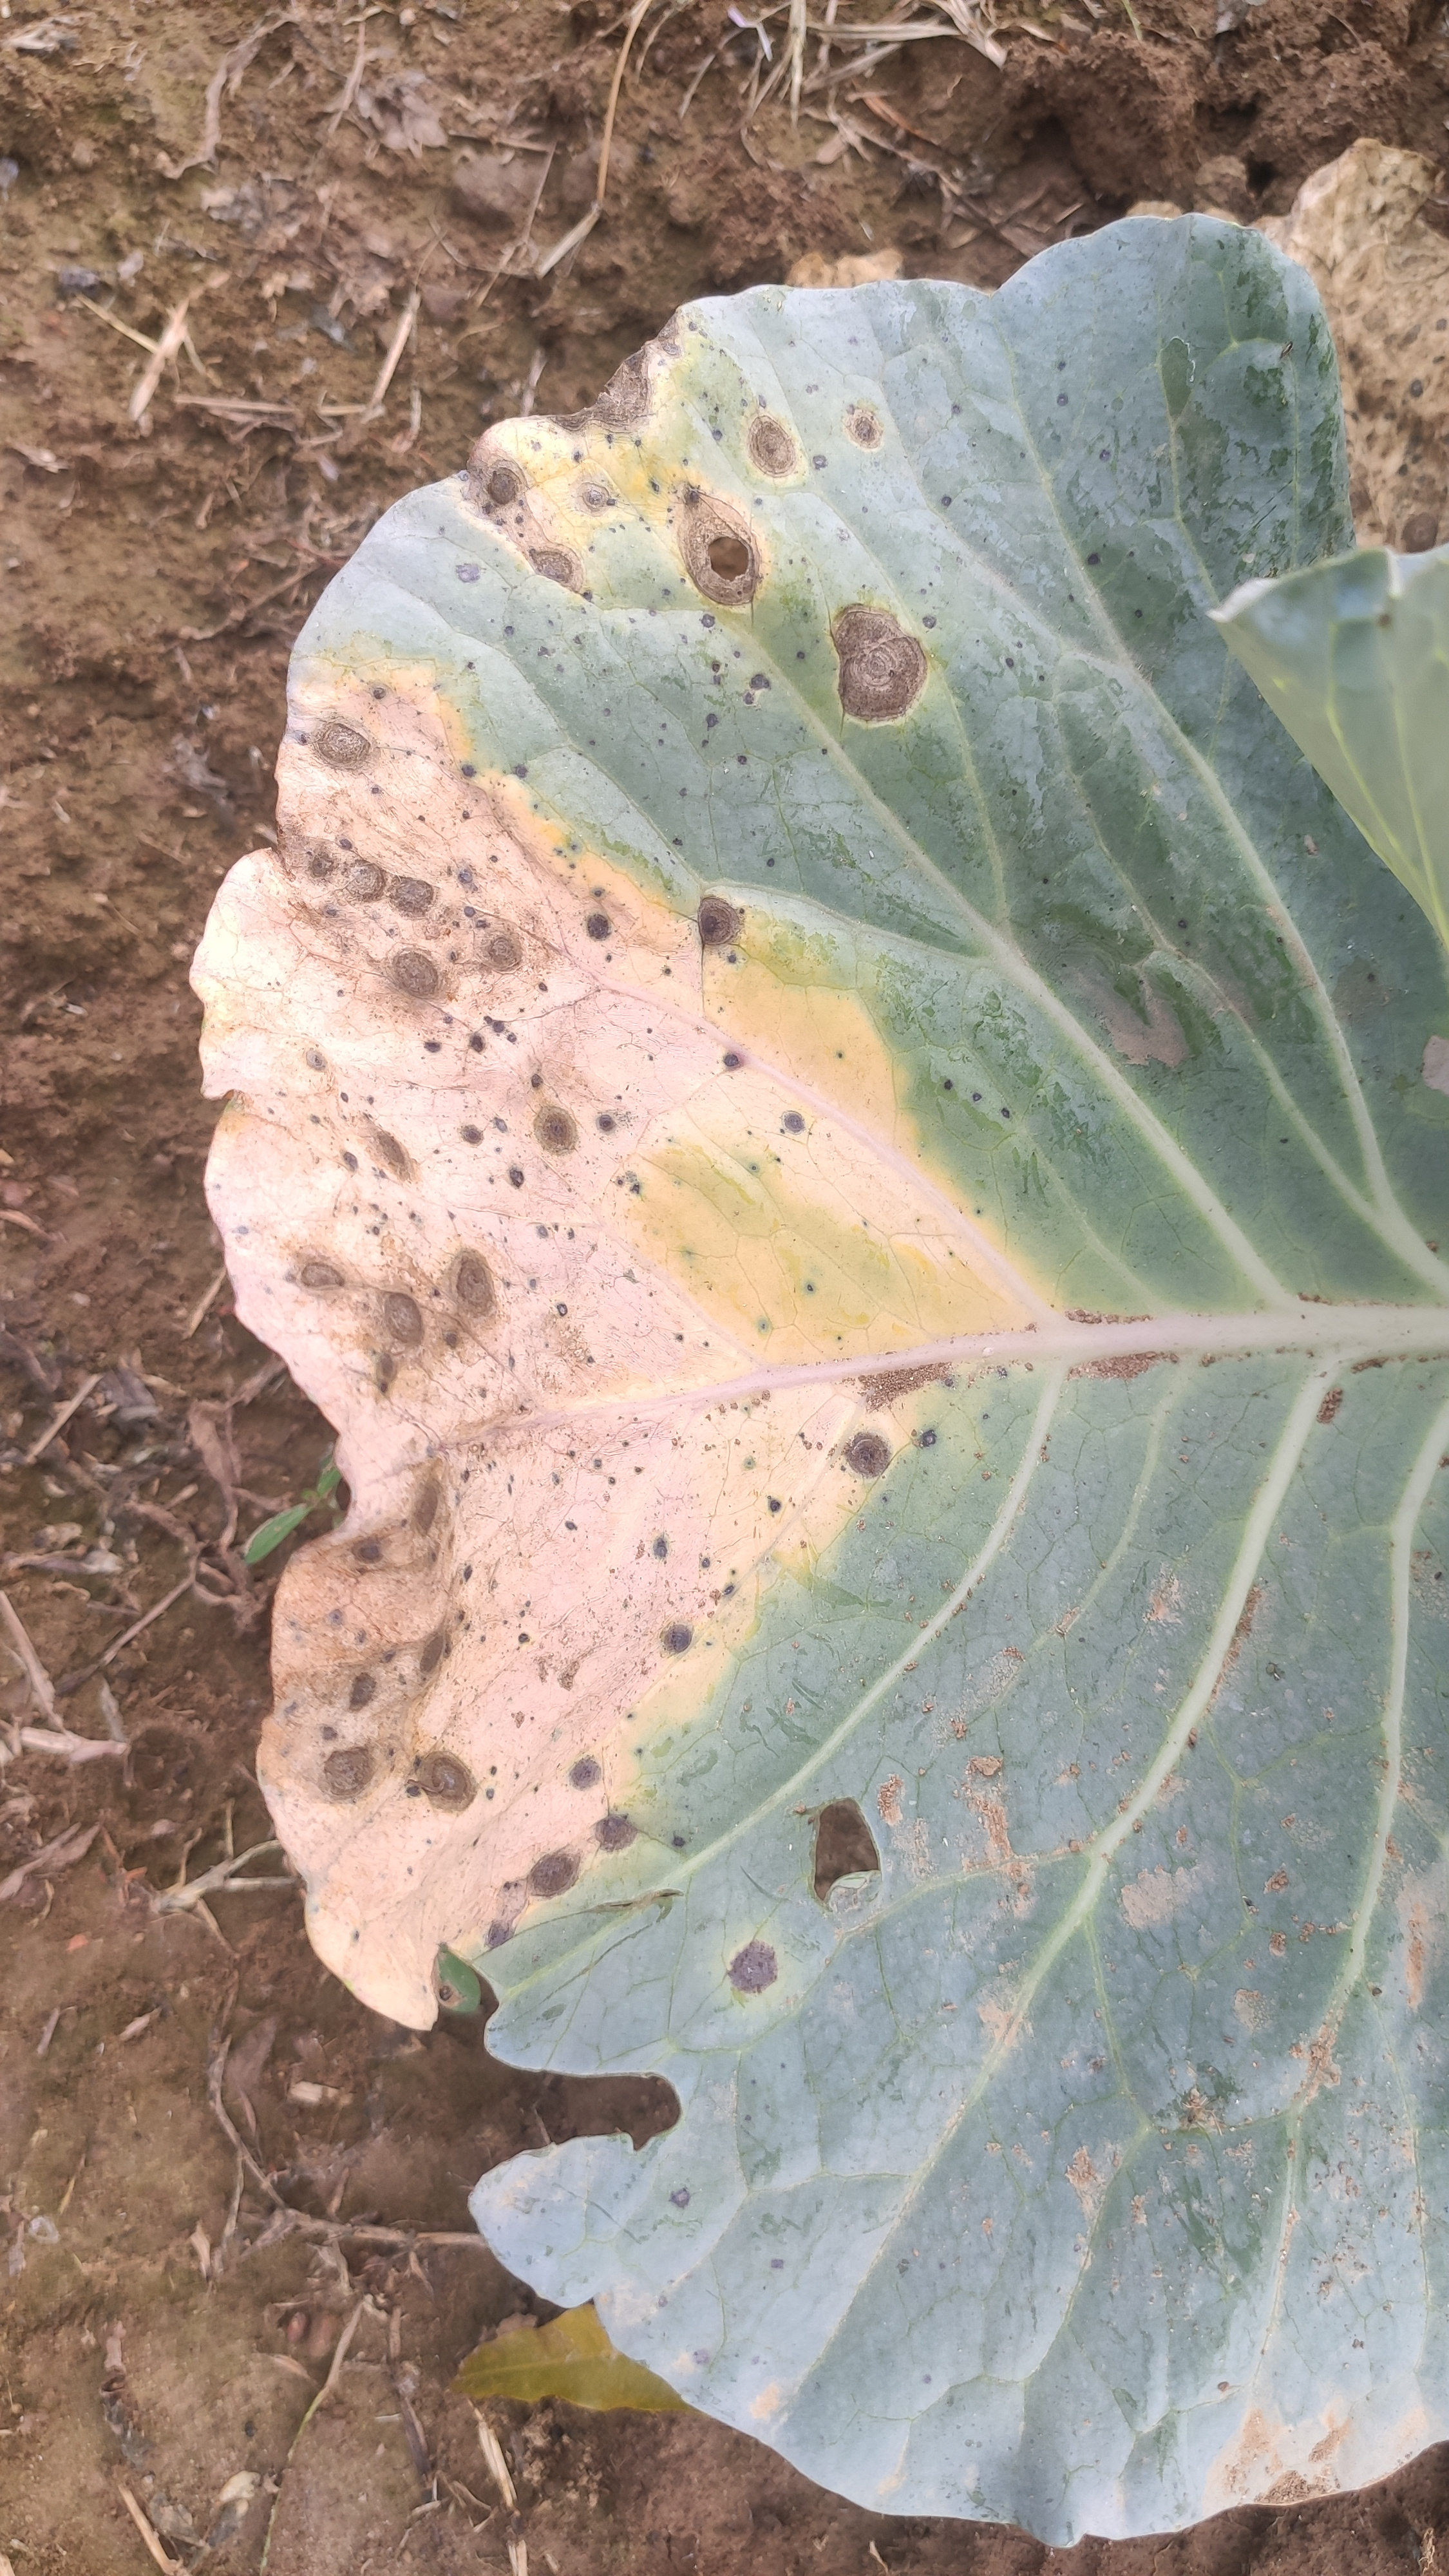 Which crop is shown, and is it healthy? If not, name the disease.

cabbage, alternaria
